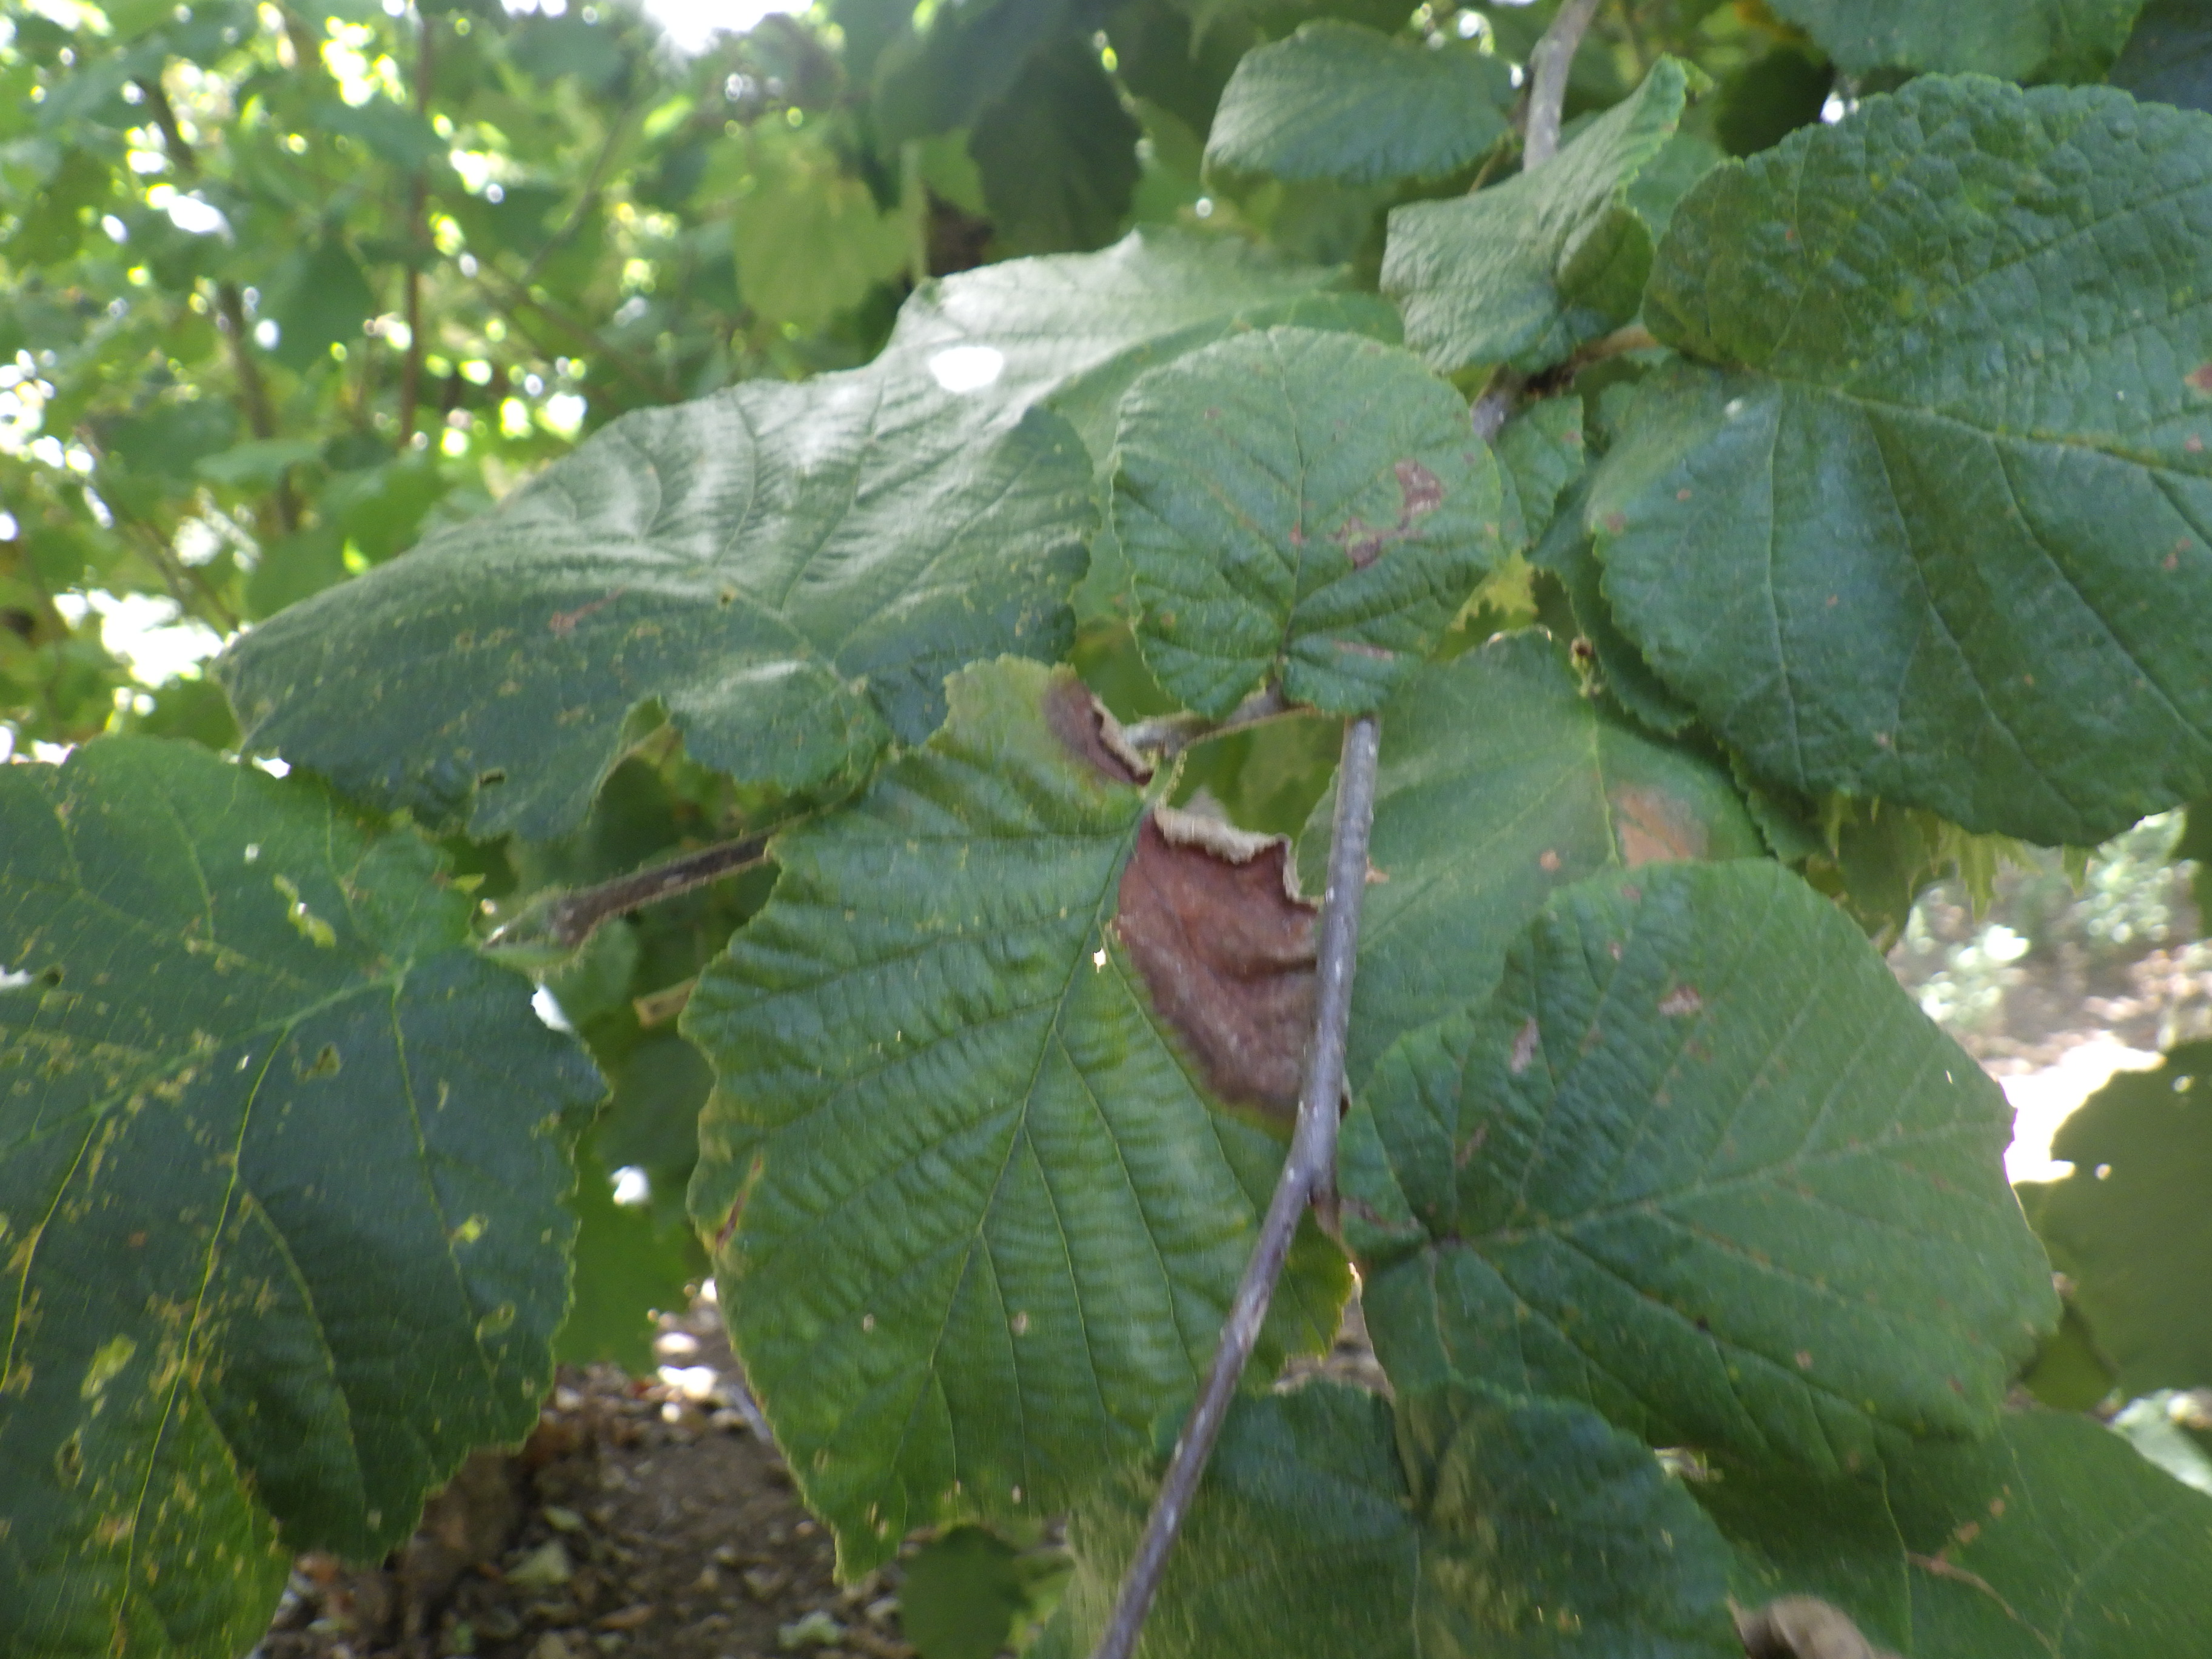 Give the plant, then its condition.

hazel, phytophagous, sunburn
